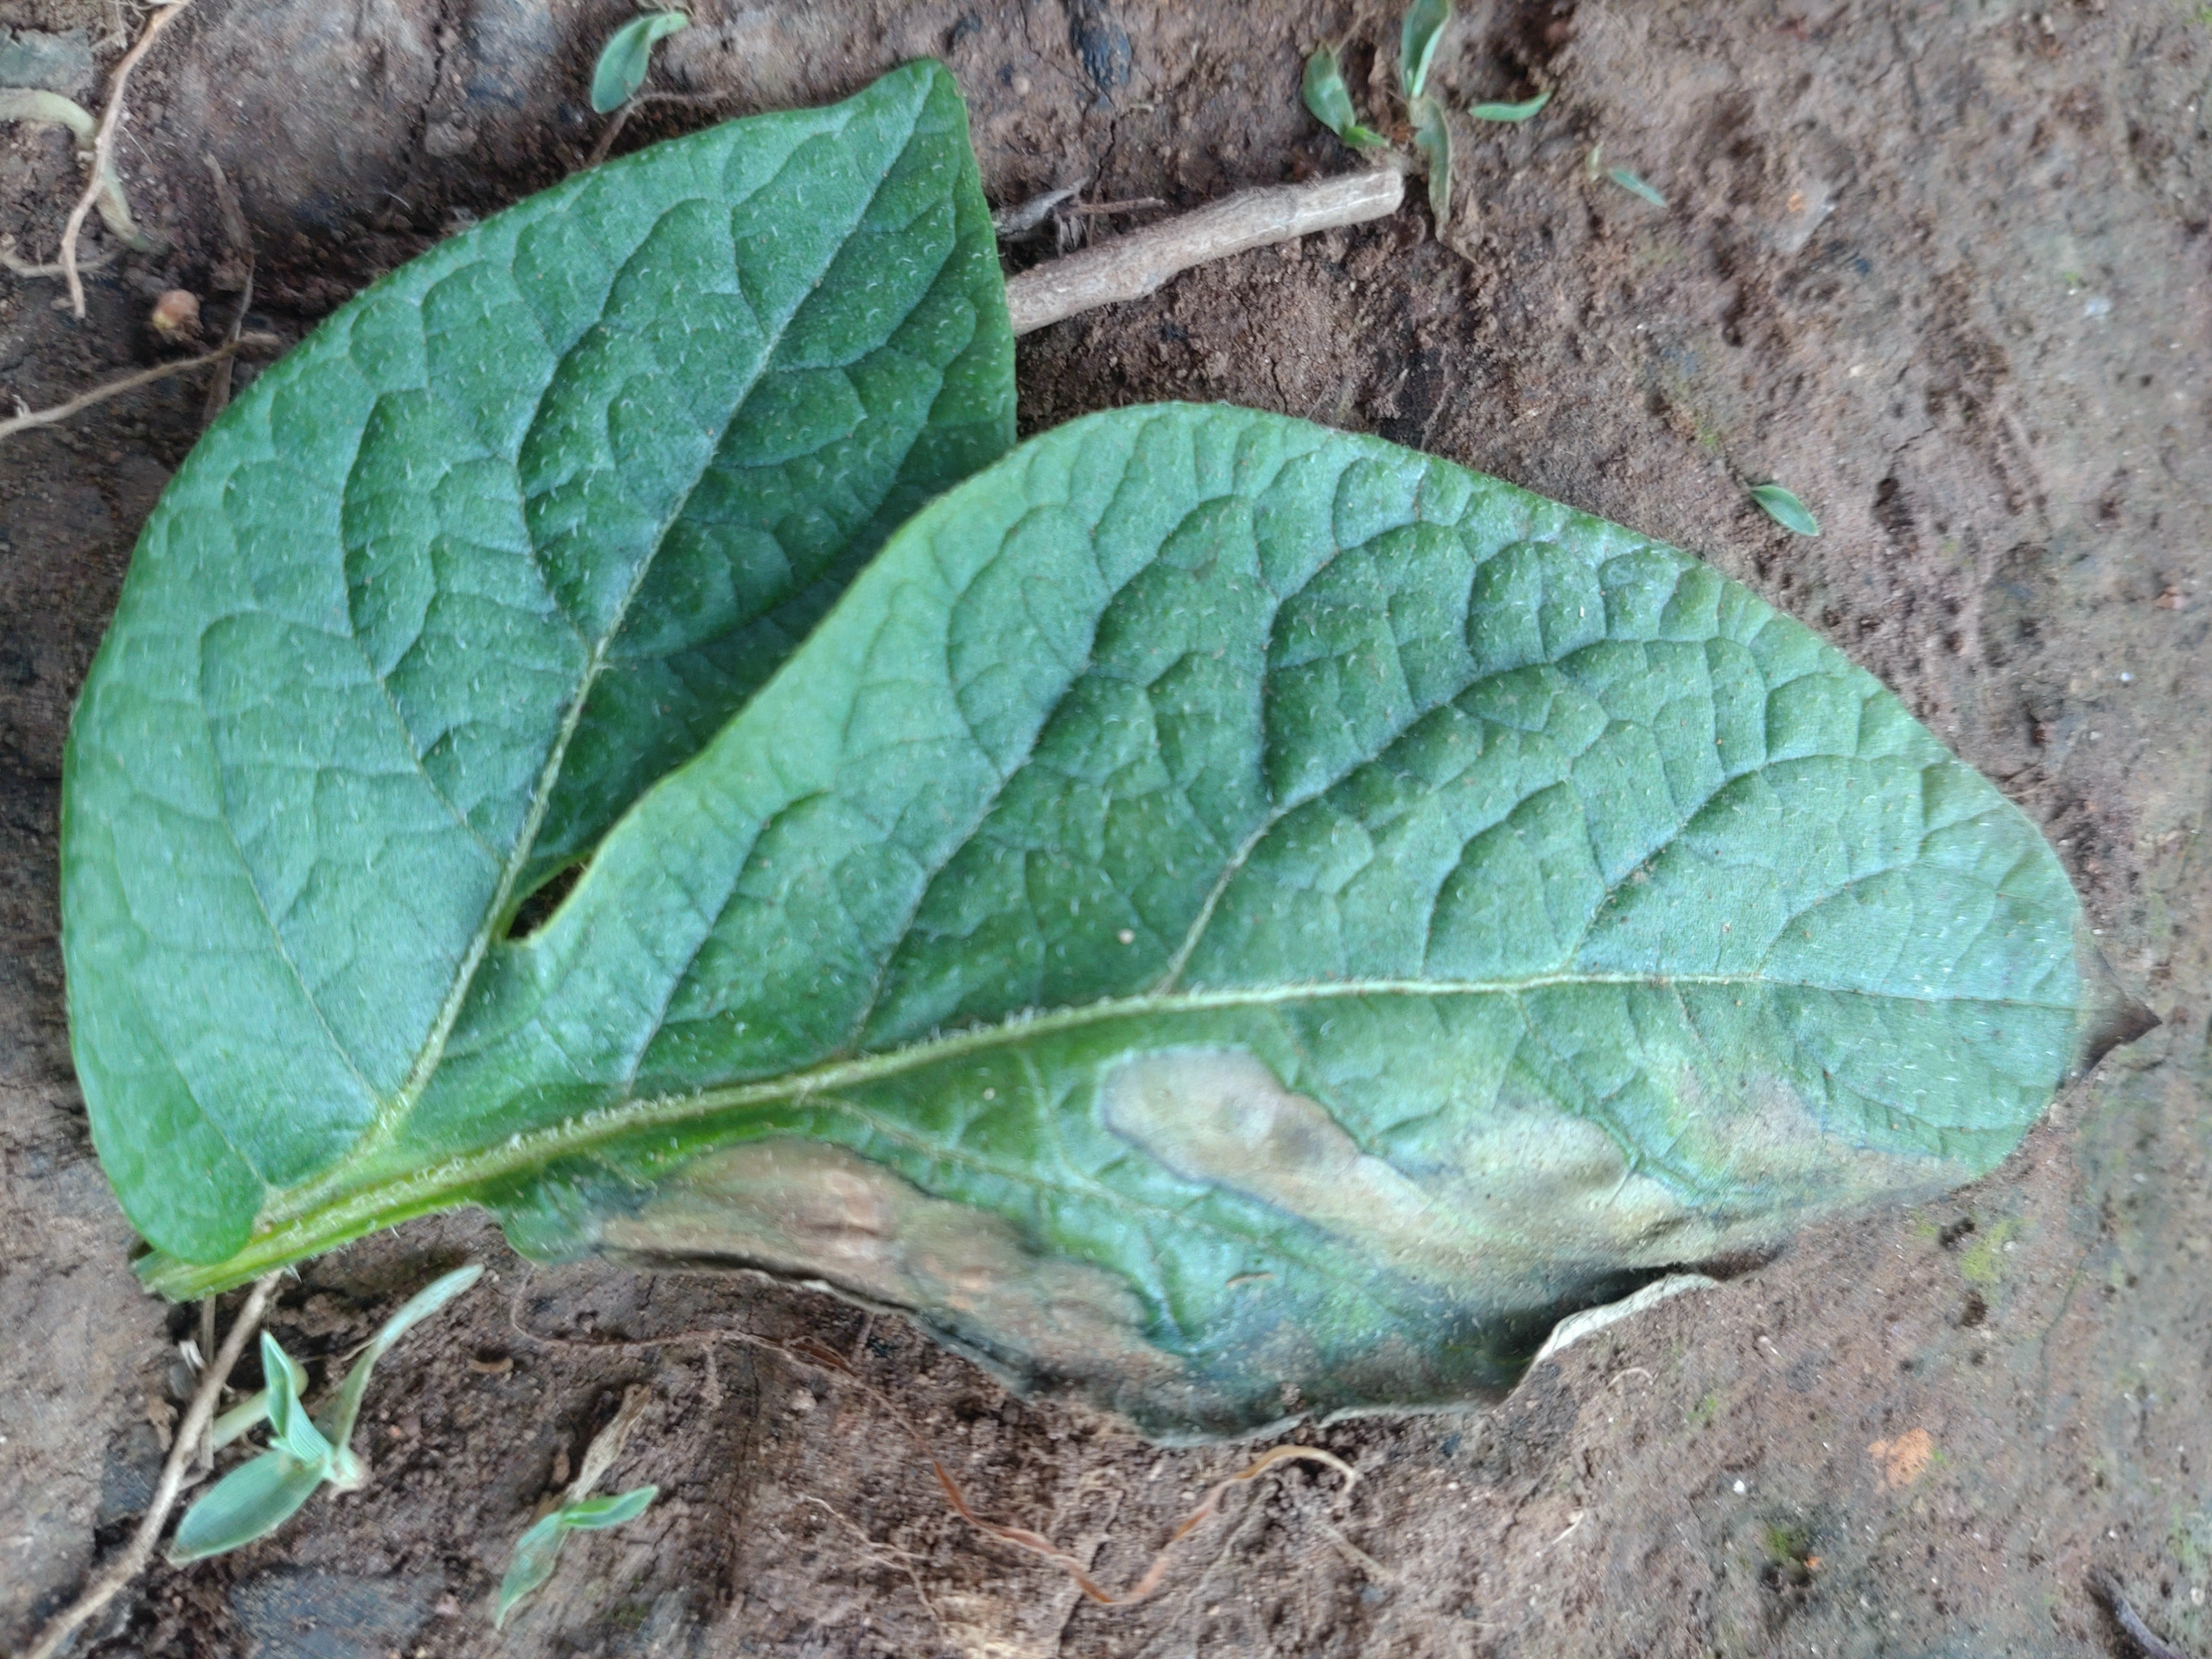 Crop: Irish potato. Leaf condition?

early blight
